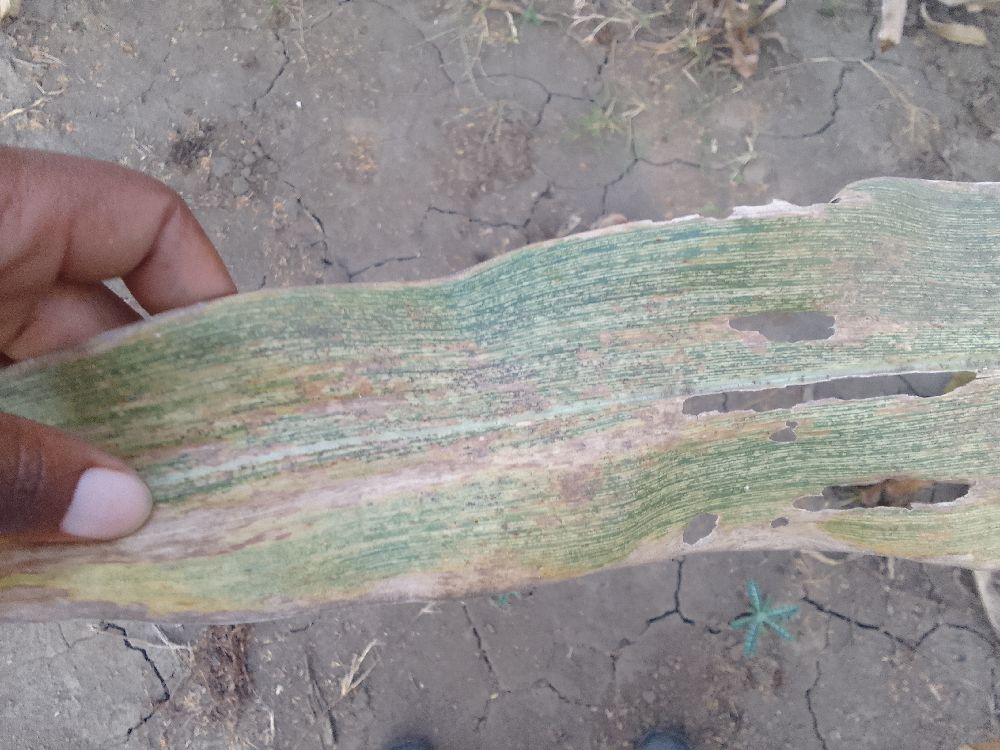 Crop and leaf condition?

maize, maize streak virus
